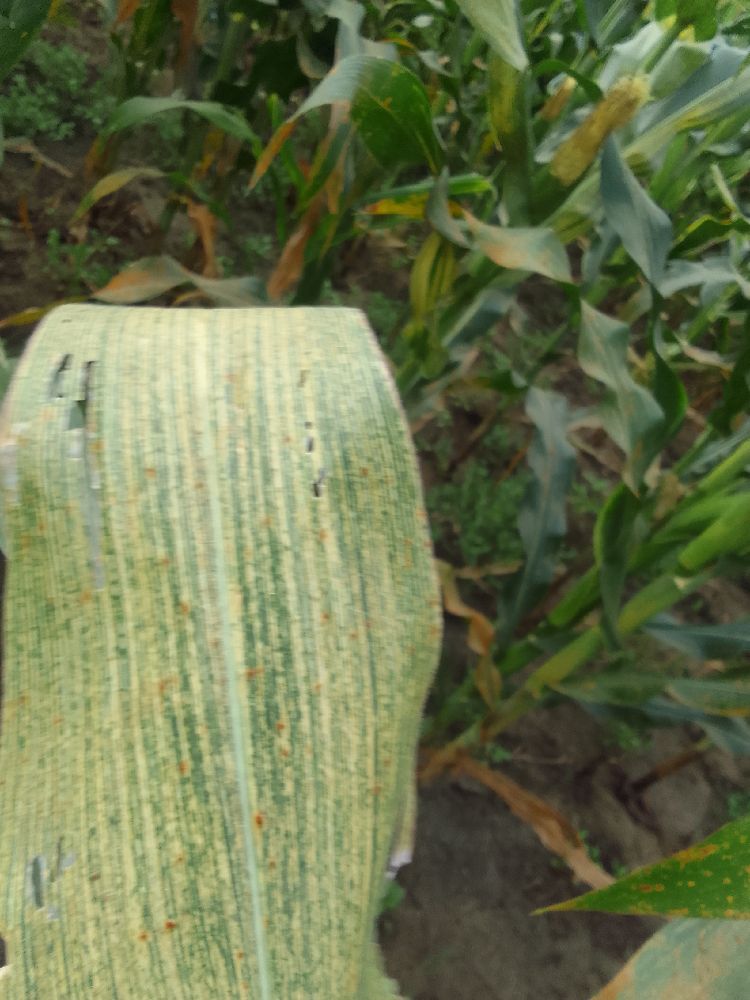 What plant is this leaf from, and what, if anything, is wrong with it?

maize, maize streak virus
